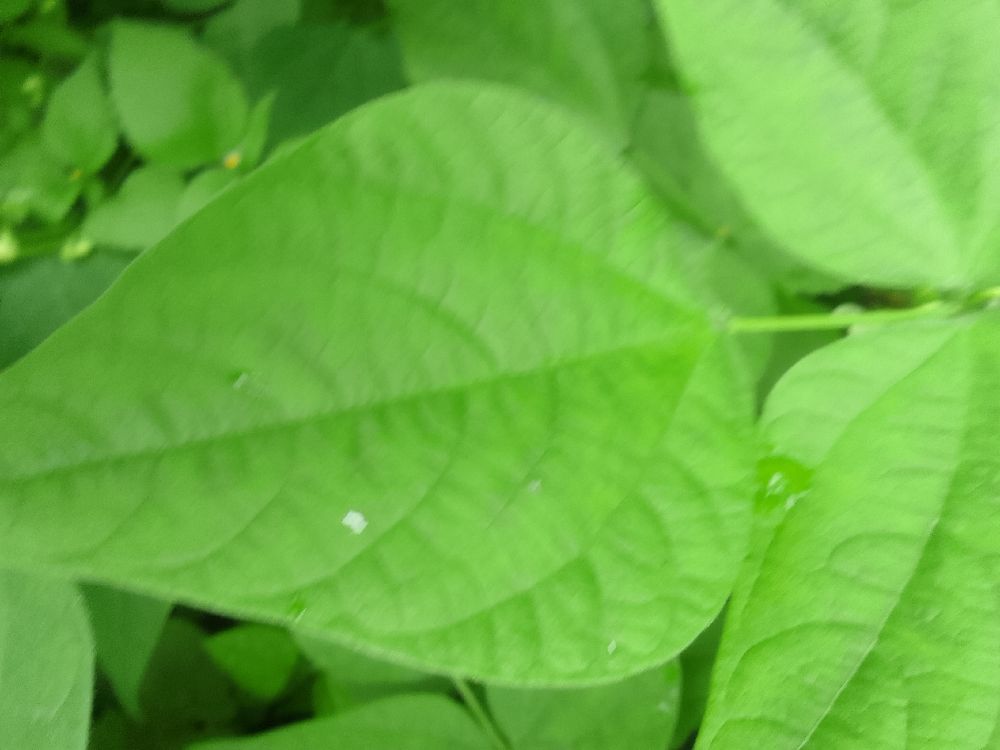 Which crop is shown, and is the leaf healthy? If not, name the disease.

common bean, healthy
